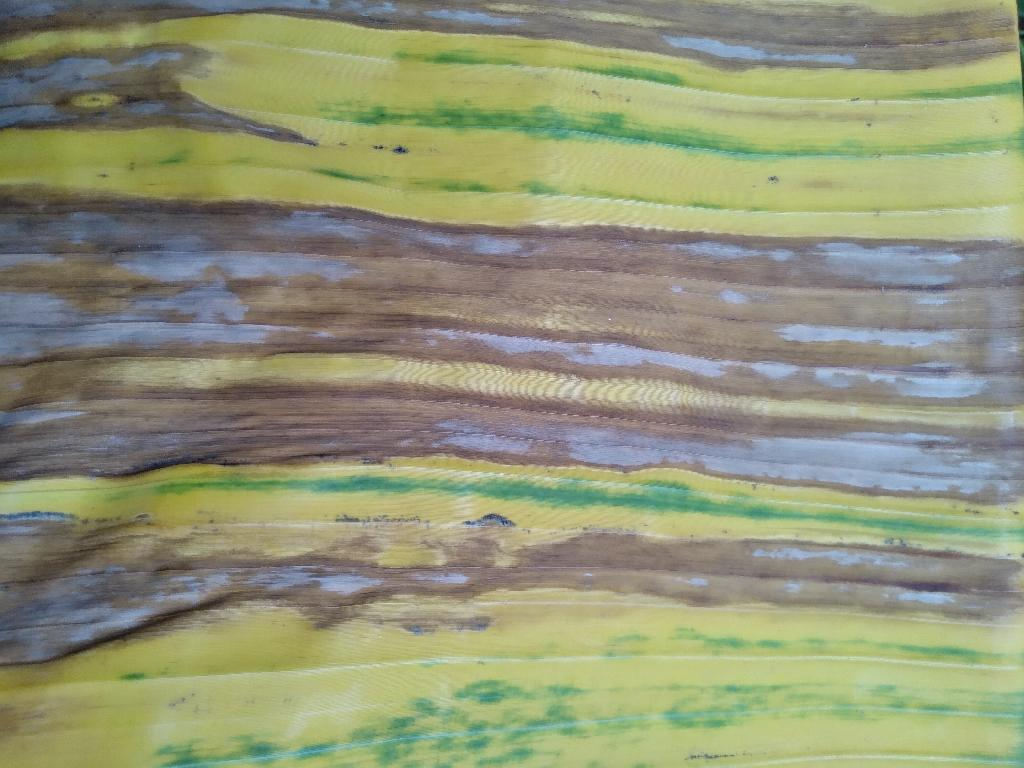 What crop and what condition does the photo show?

banana, fusarium wilt race 1
